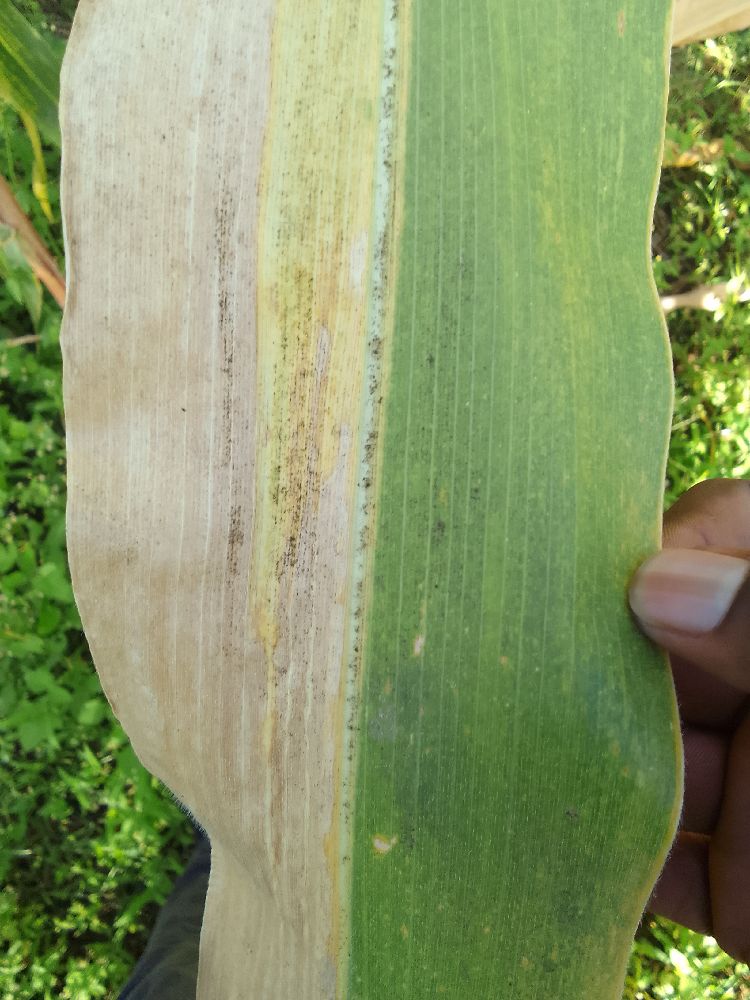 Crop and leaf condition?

maize, maize lethal necrosis
